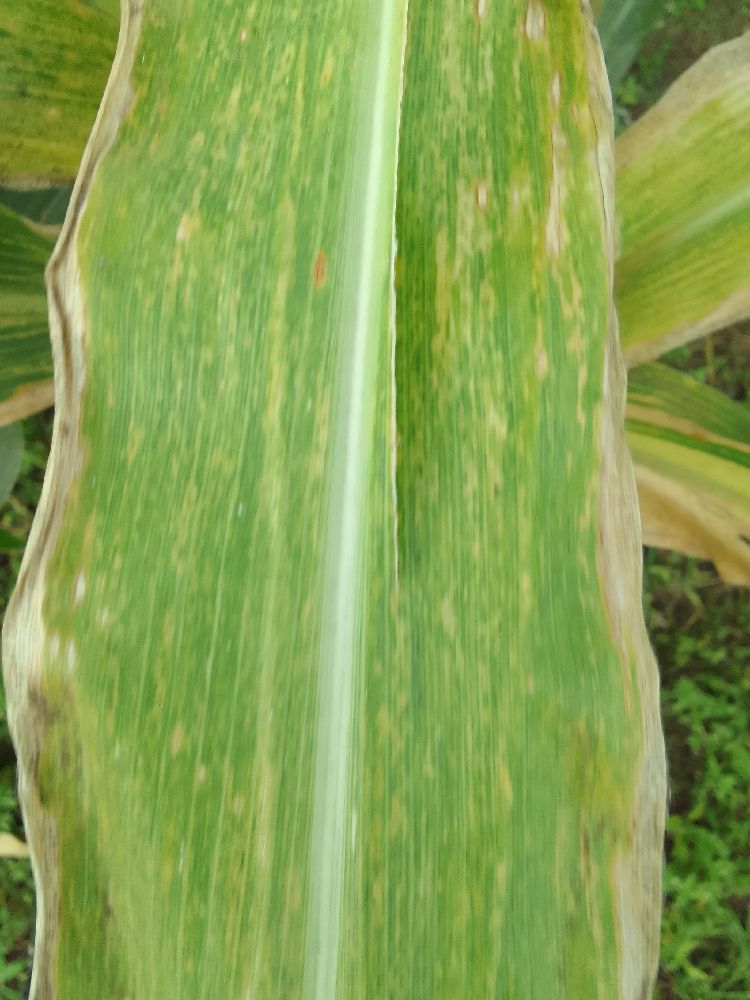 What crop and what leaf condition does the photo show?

maize, maize lethal necrosis
